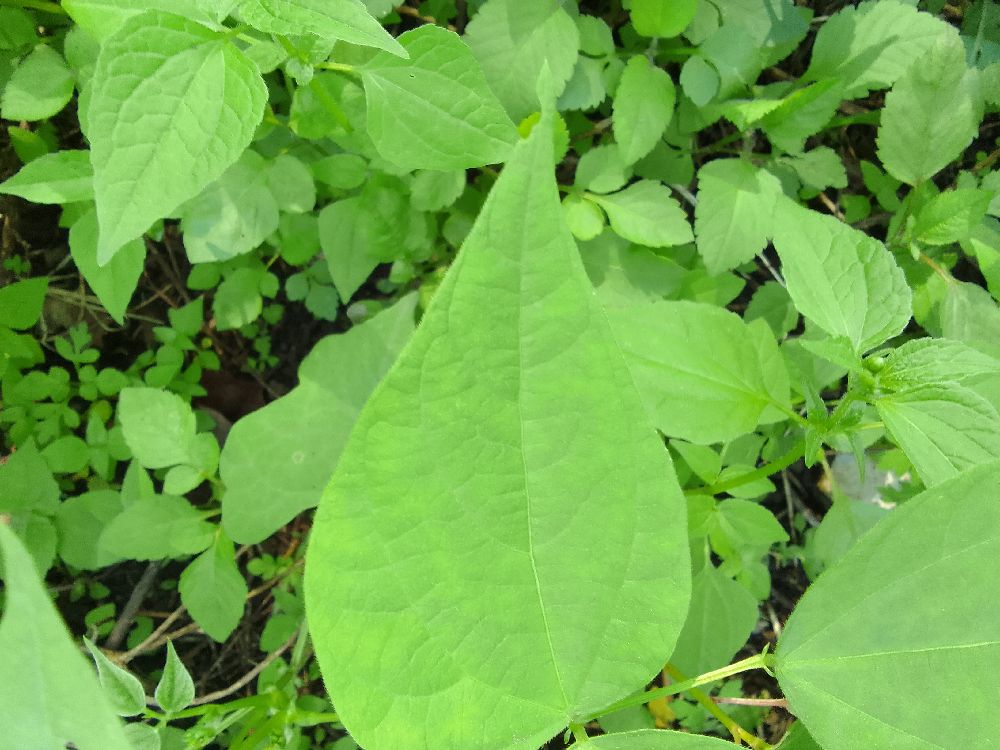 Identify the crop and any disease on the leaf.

common bean, healthy
